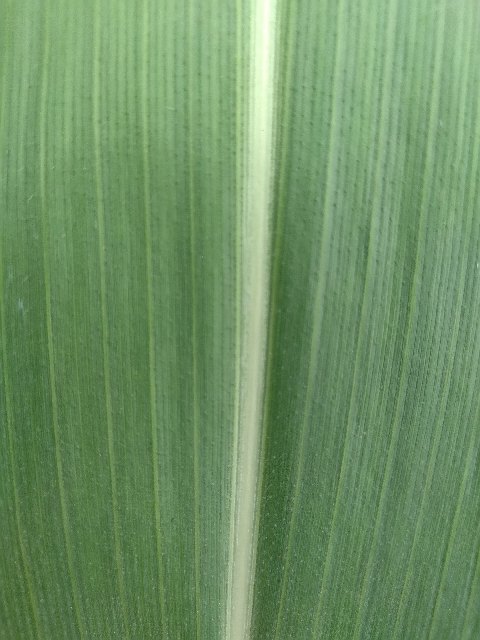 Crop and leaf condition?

maize, healthy
